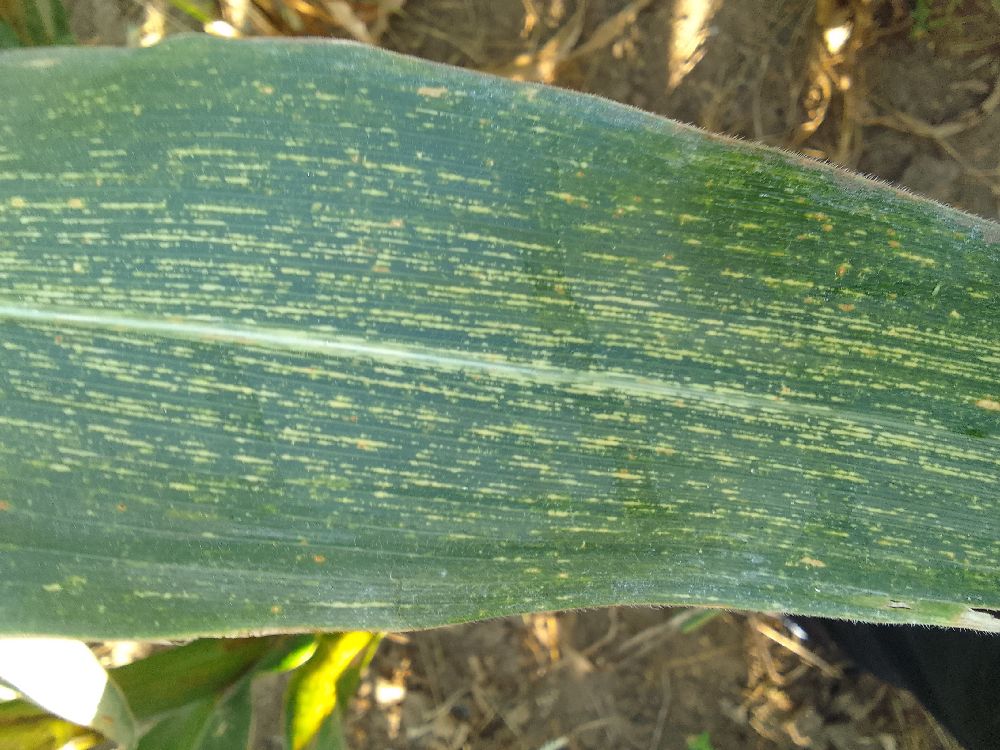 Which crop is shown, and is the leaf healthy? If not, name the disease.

maize, maize streak virus
